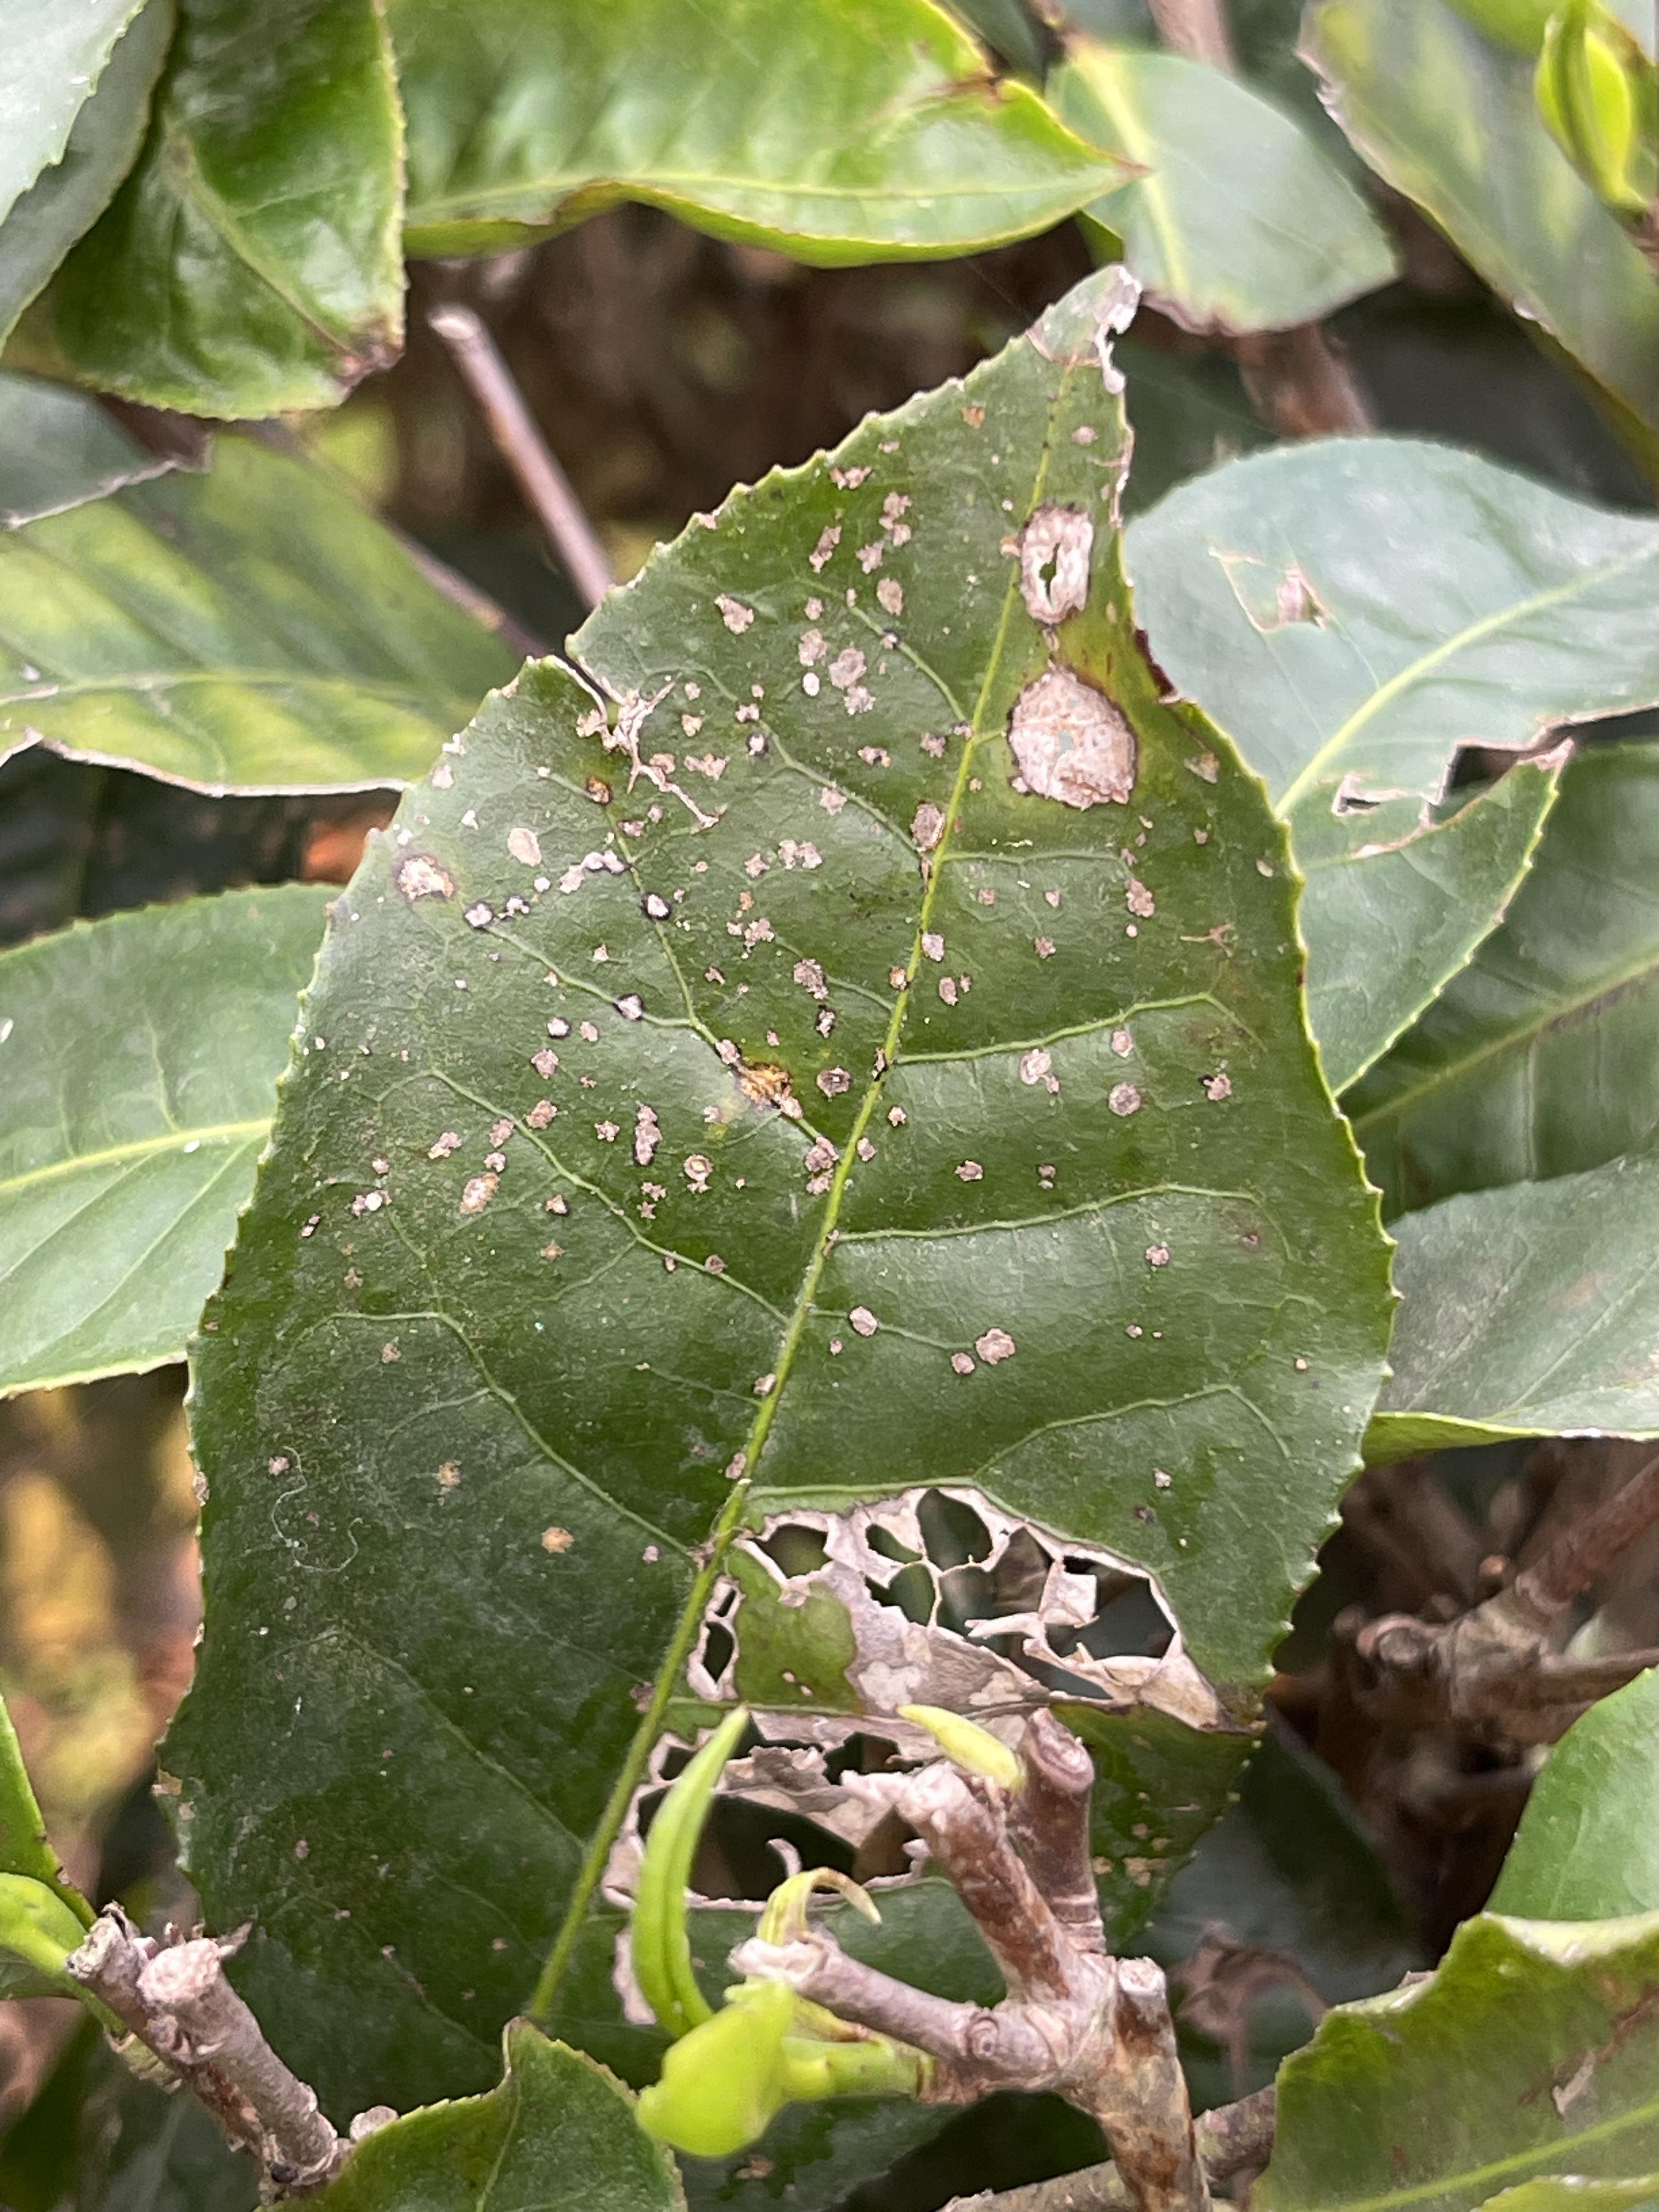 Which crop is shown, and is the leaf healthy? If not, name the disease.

tea, red rust
